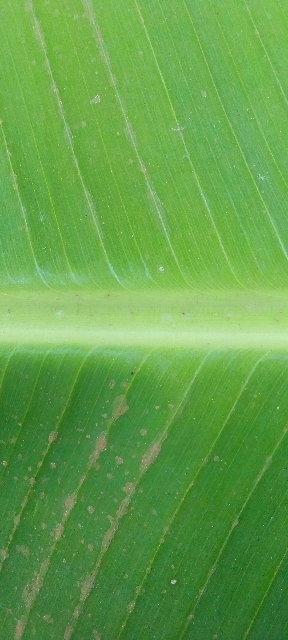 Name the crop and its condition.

banana, healthy
